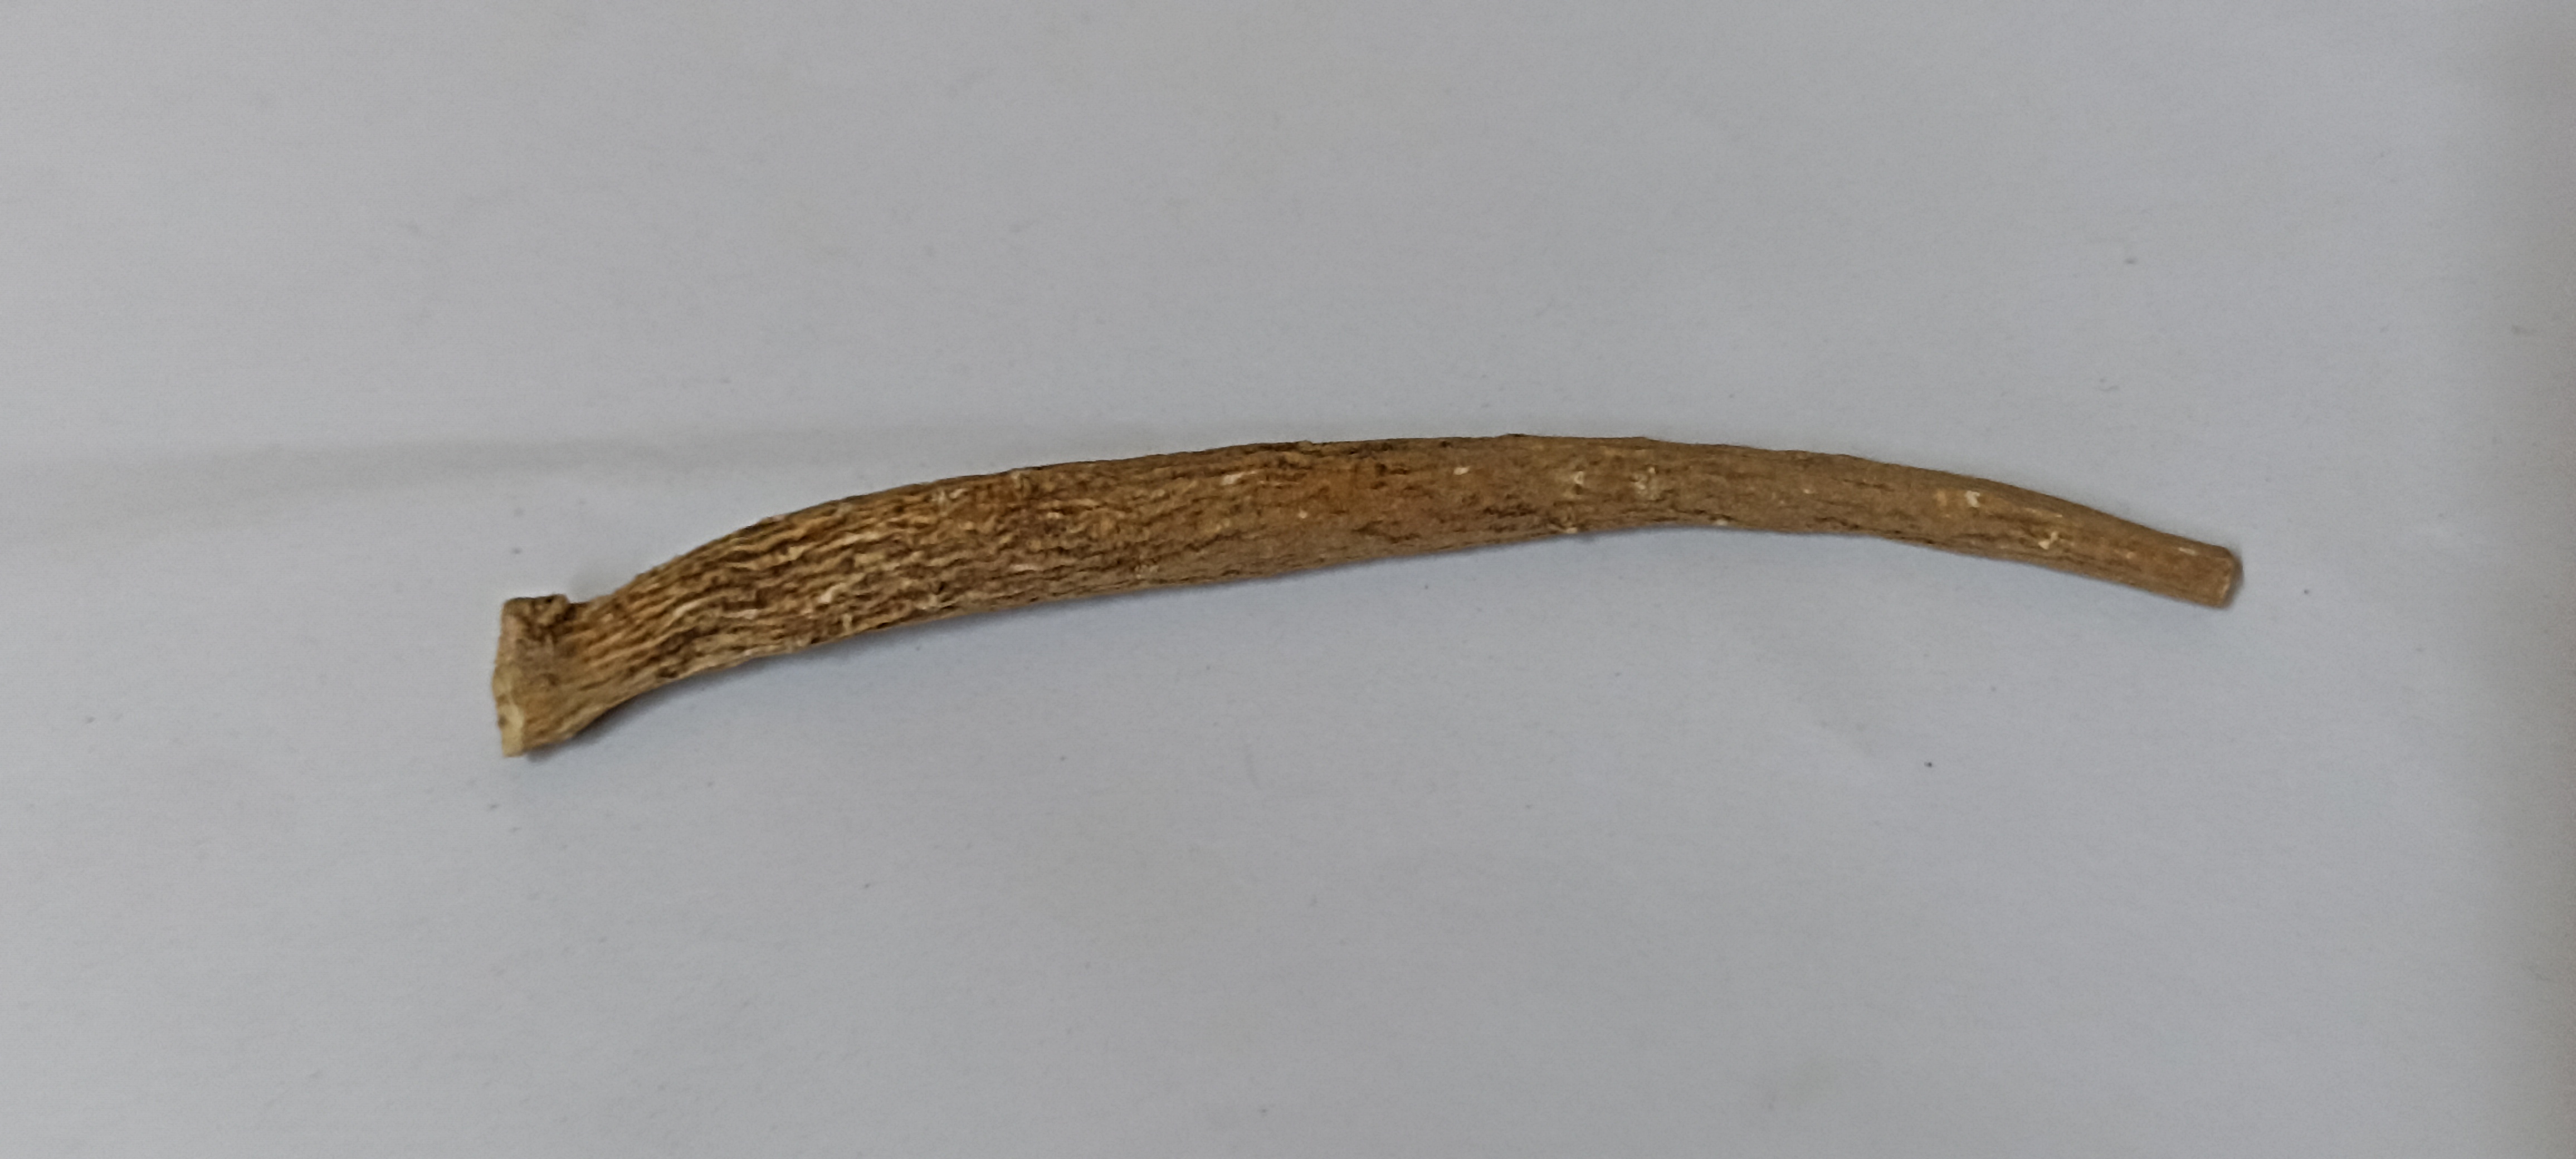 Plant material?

ashwagandha
